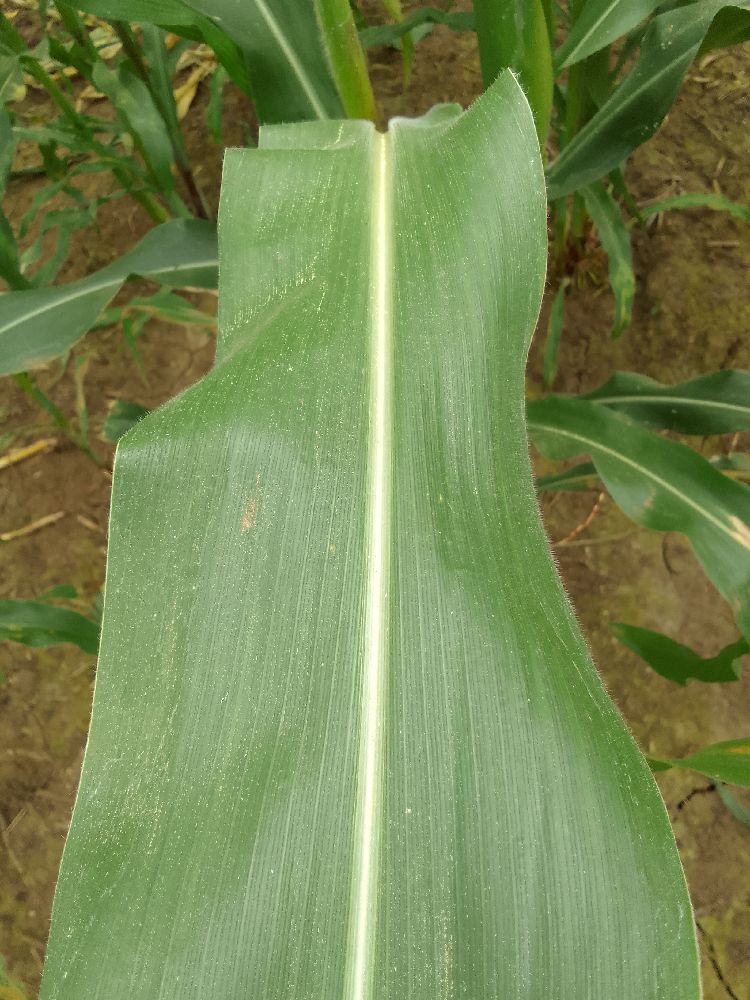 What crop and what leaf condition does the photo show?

maize, healthy
